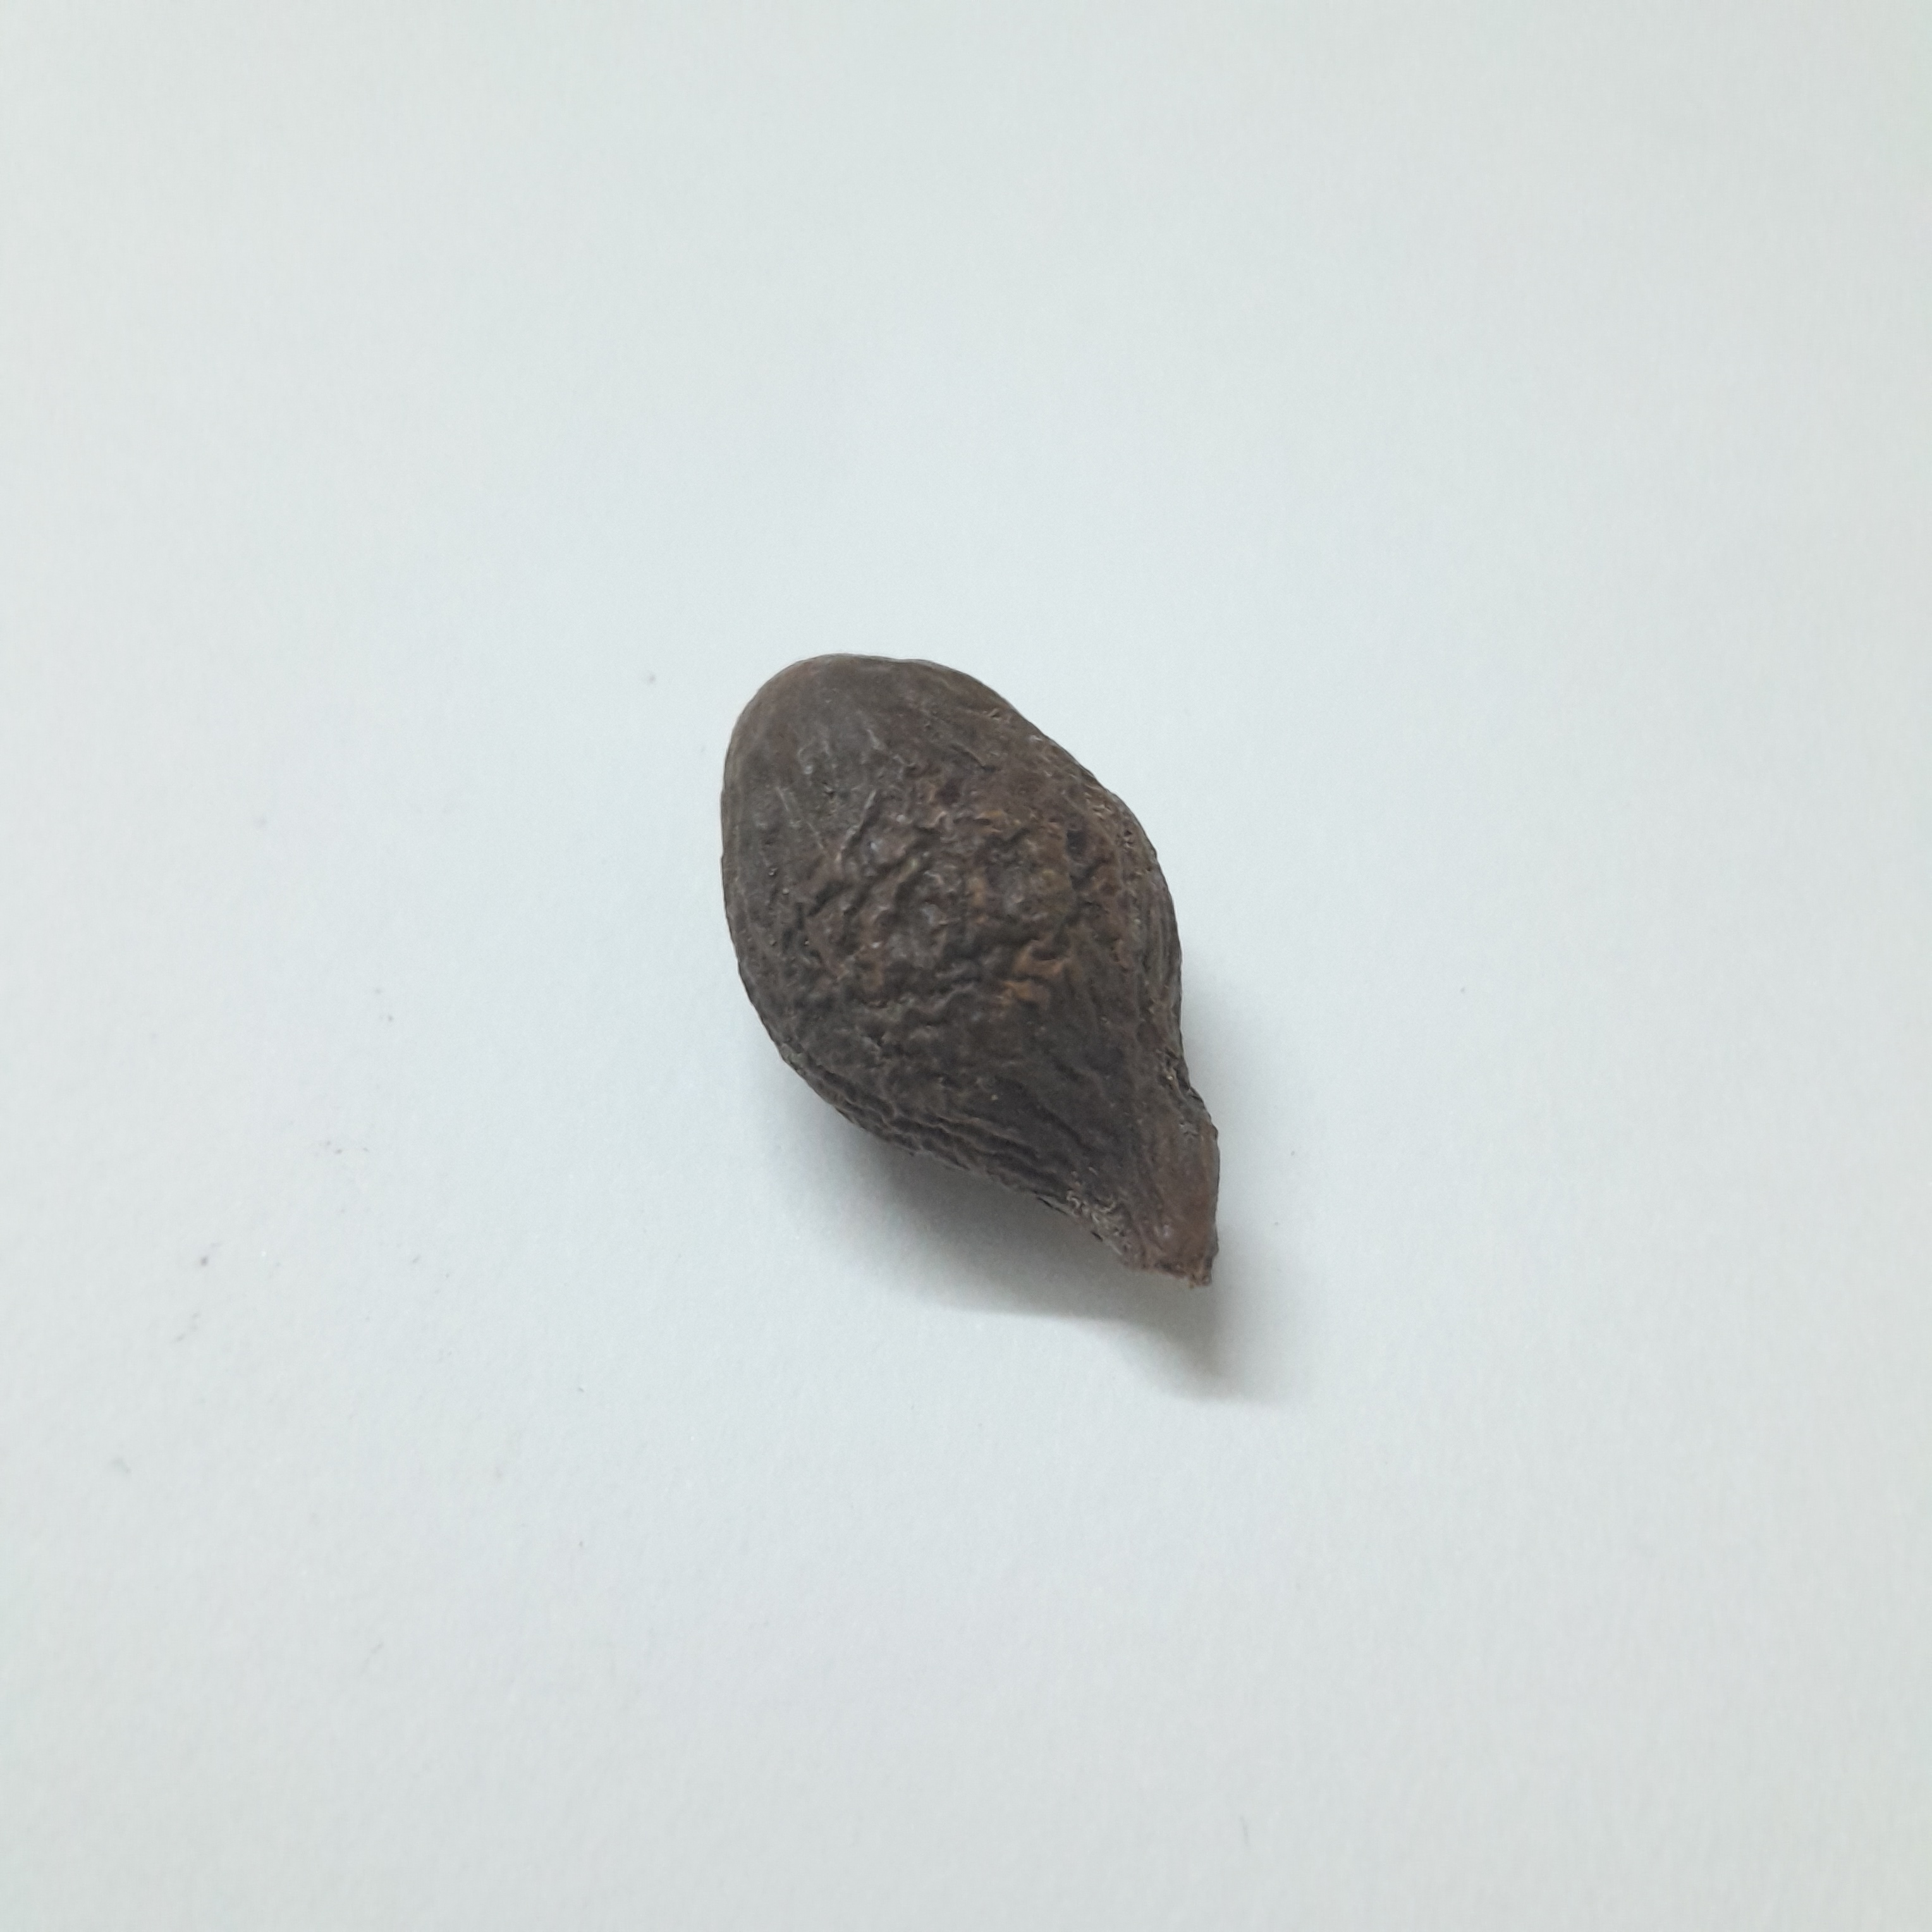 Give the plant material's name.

niranjanphal
